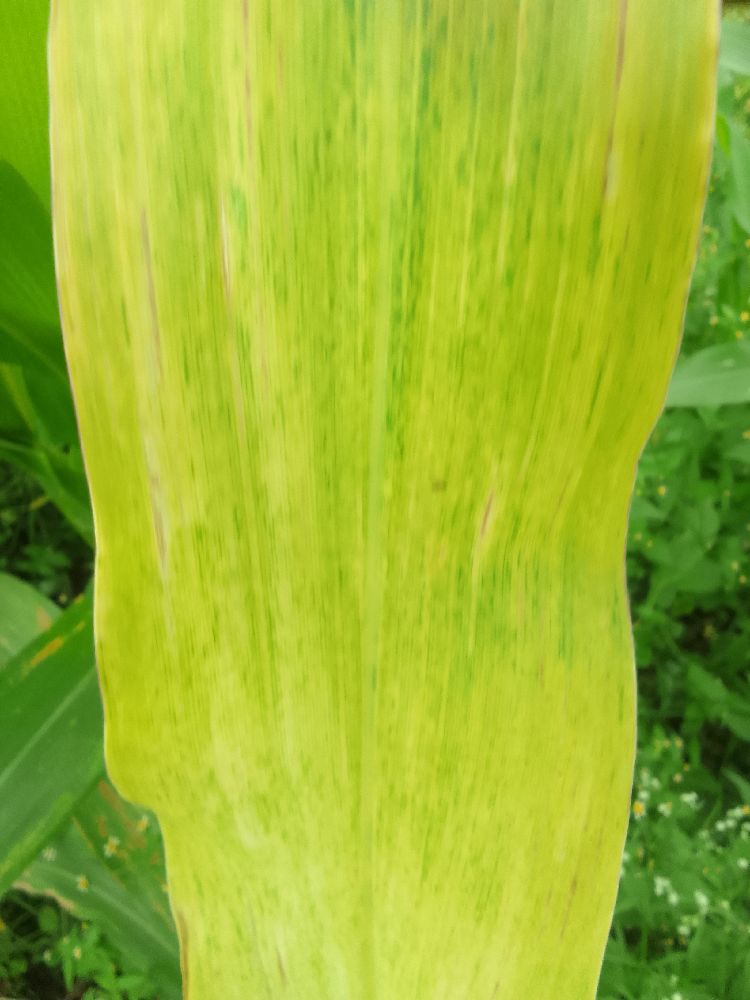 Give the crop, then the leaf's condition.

maize, maize lethal necrosis
